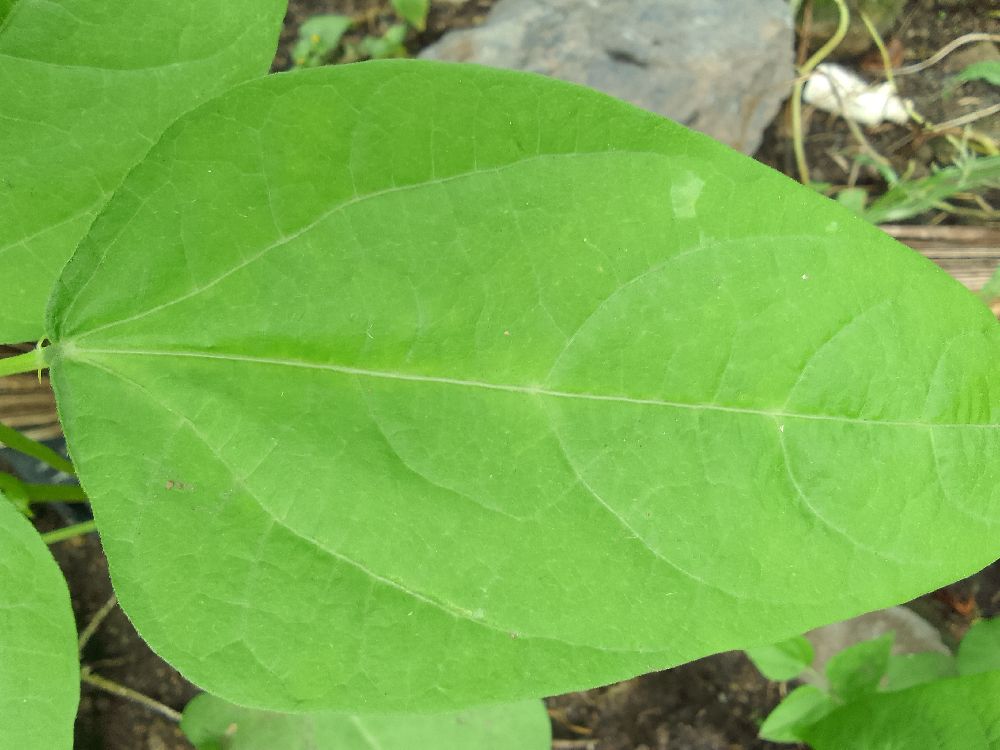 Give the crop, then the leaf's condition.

common bean, healthy
